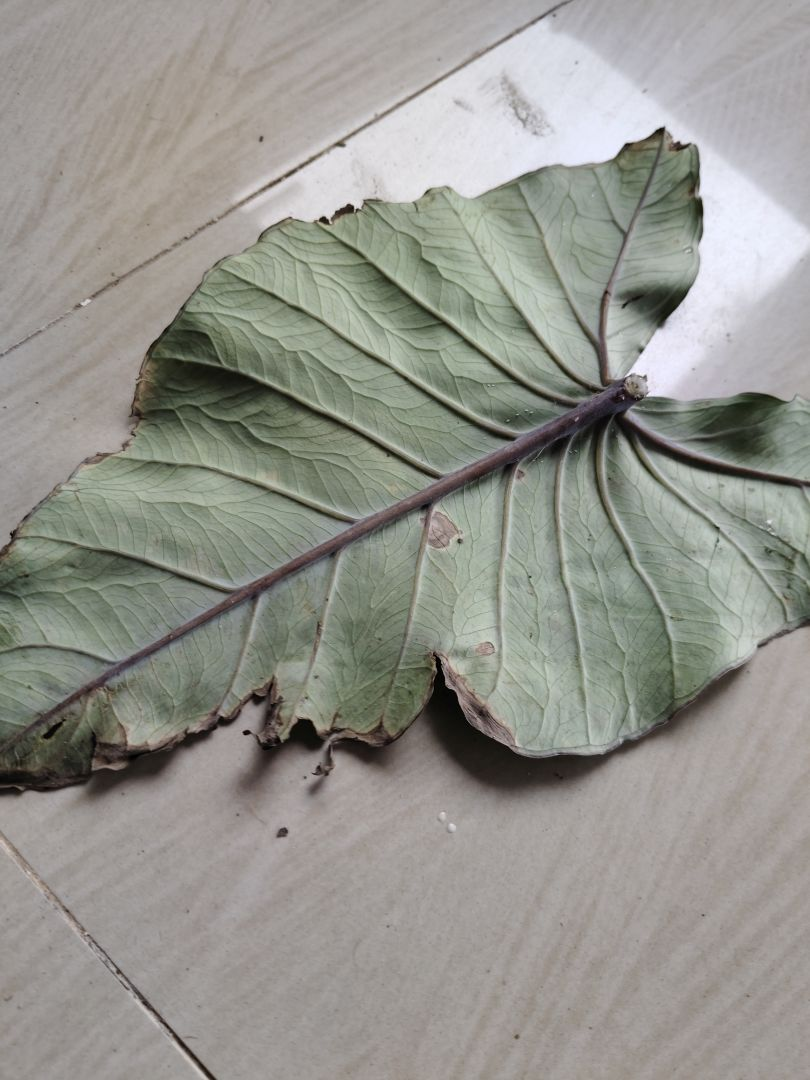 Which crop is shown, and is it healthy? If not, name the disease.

taro, leaf blight
